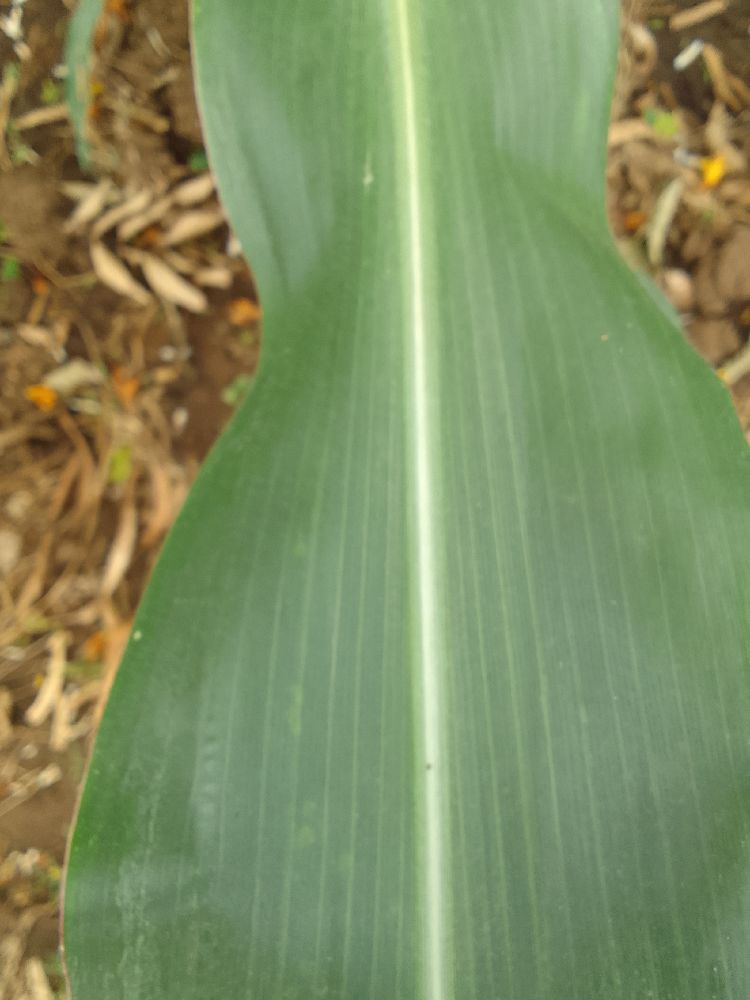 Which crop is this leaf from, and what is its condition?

maize, healthy
